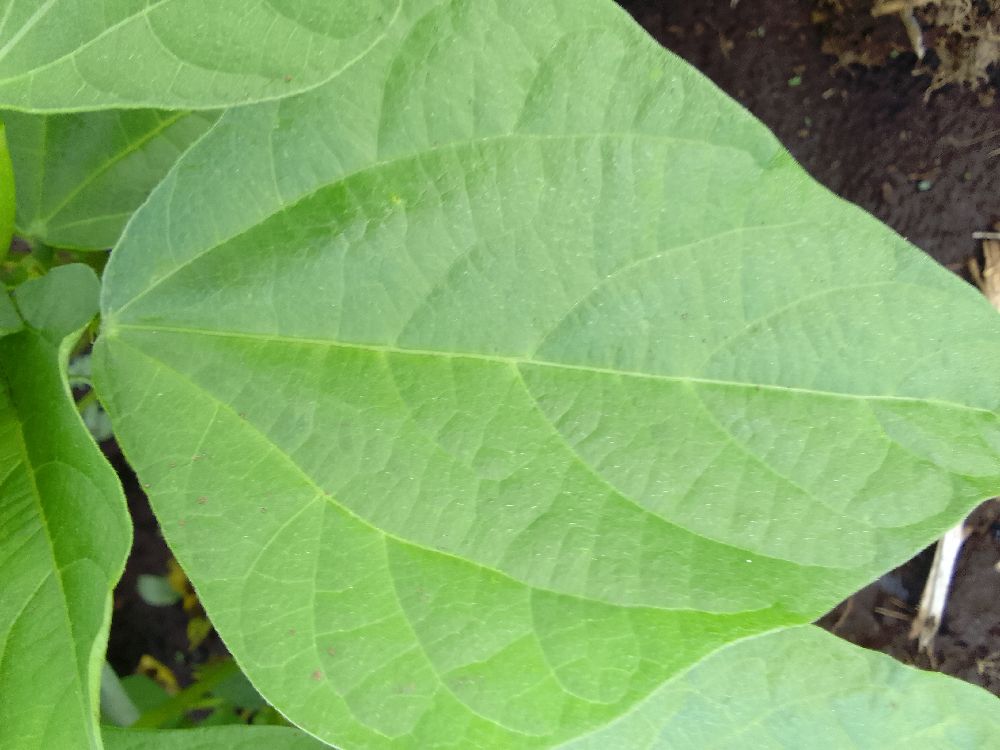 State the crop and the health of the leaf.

common bean, healthy
